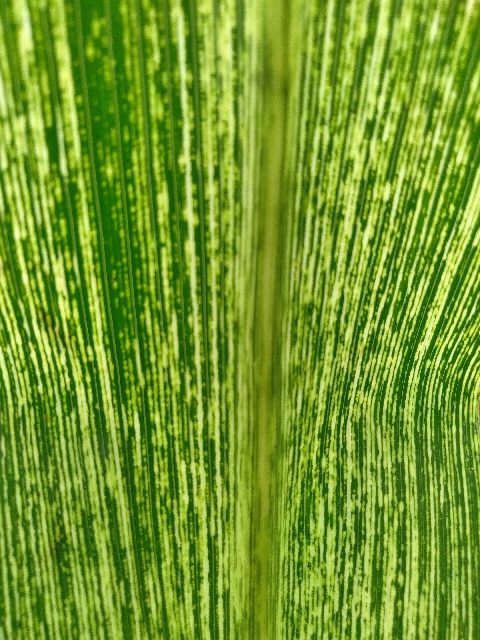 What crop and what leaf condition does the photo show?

maize, maize streak virus
